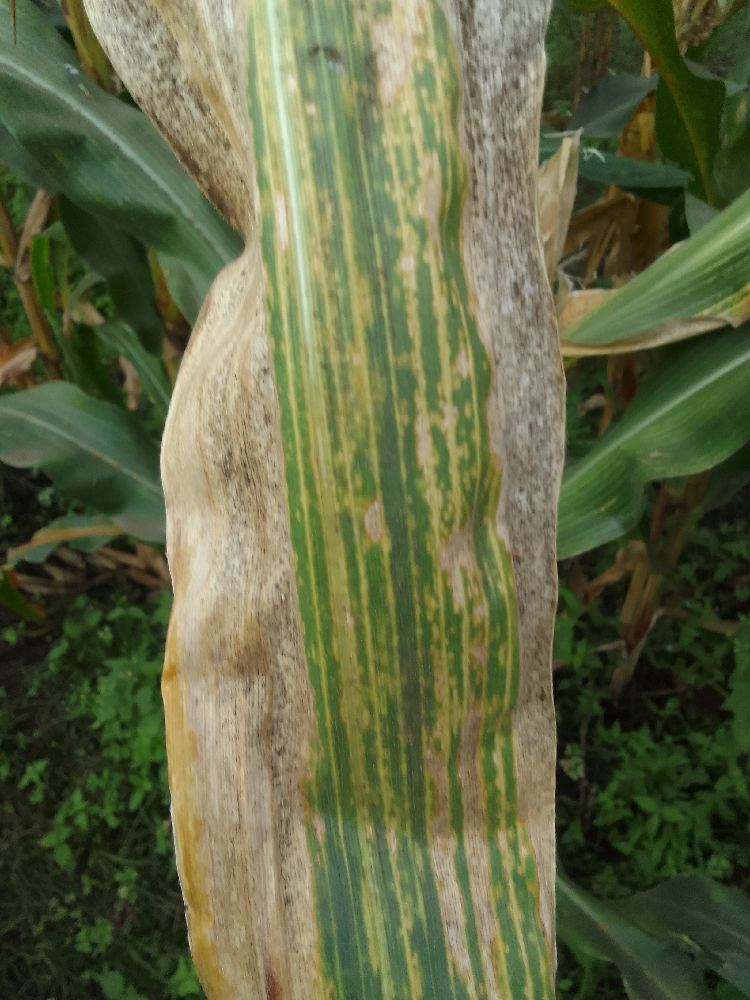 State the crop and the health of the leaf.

maize, maize lethal necrosis
